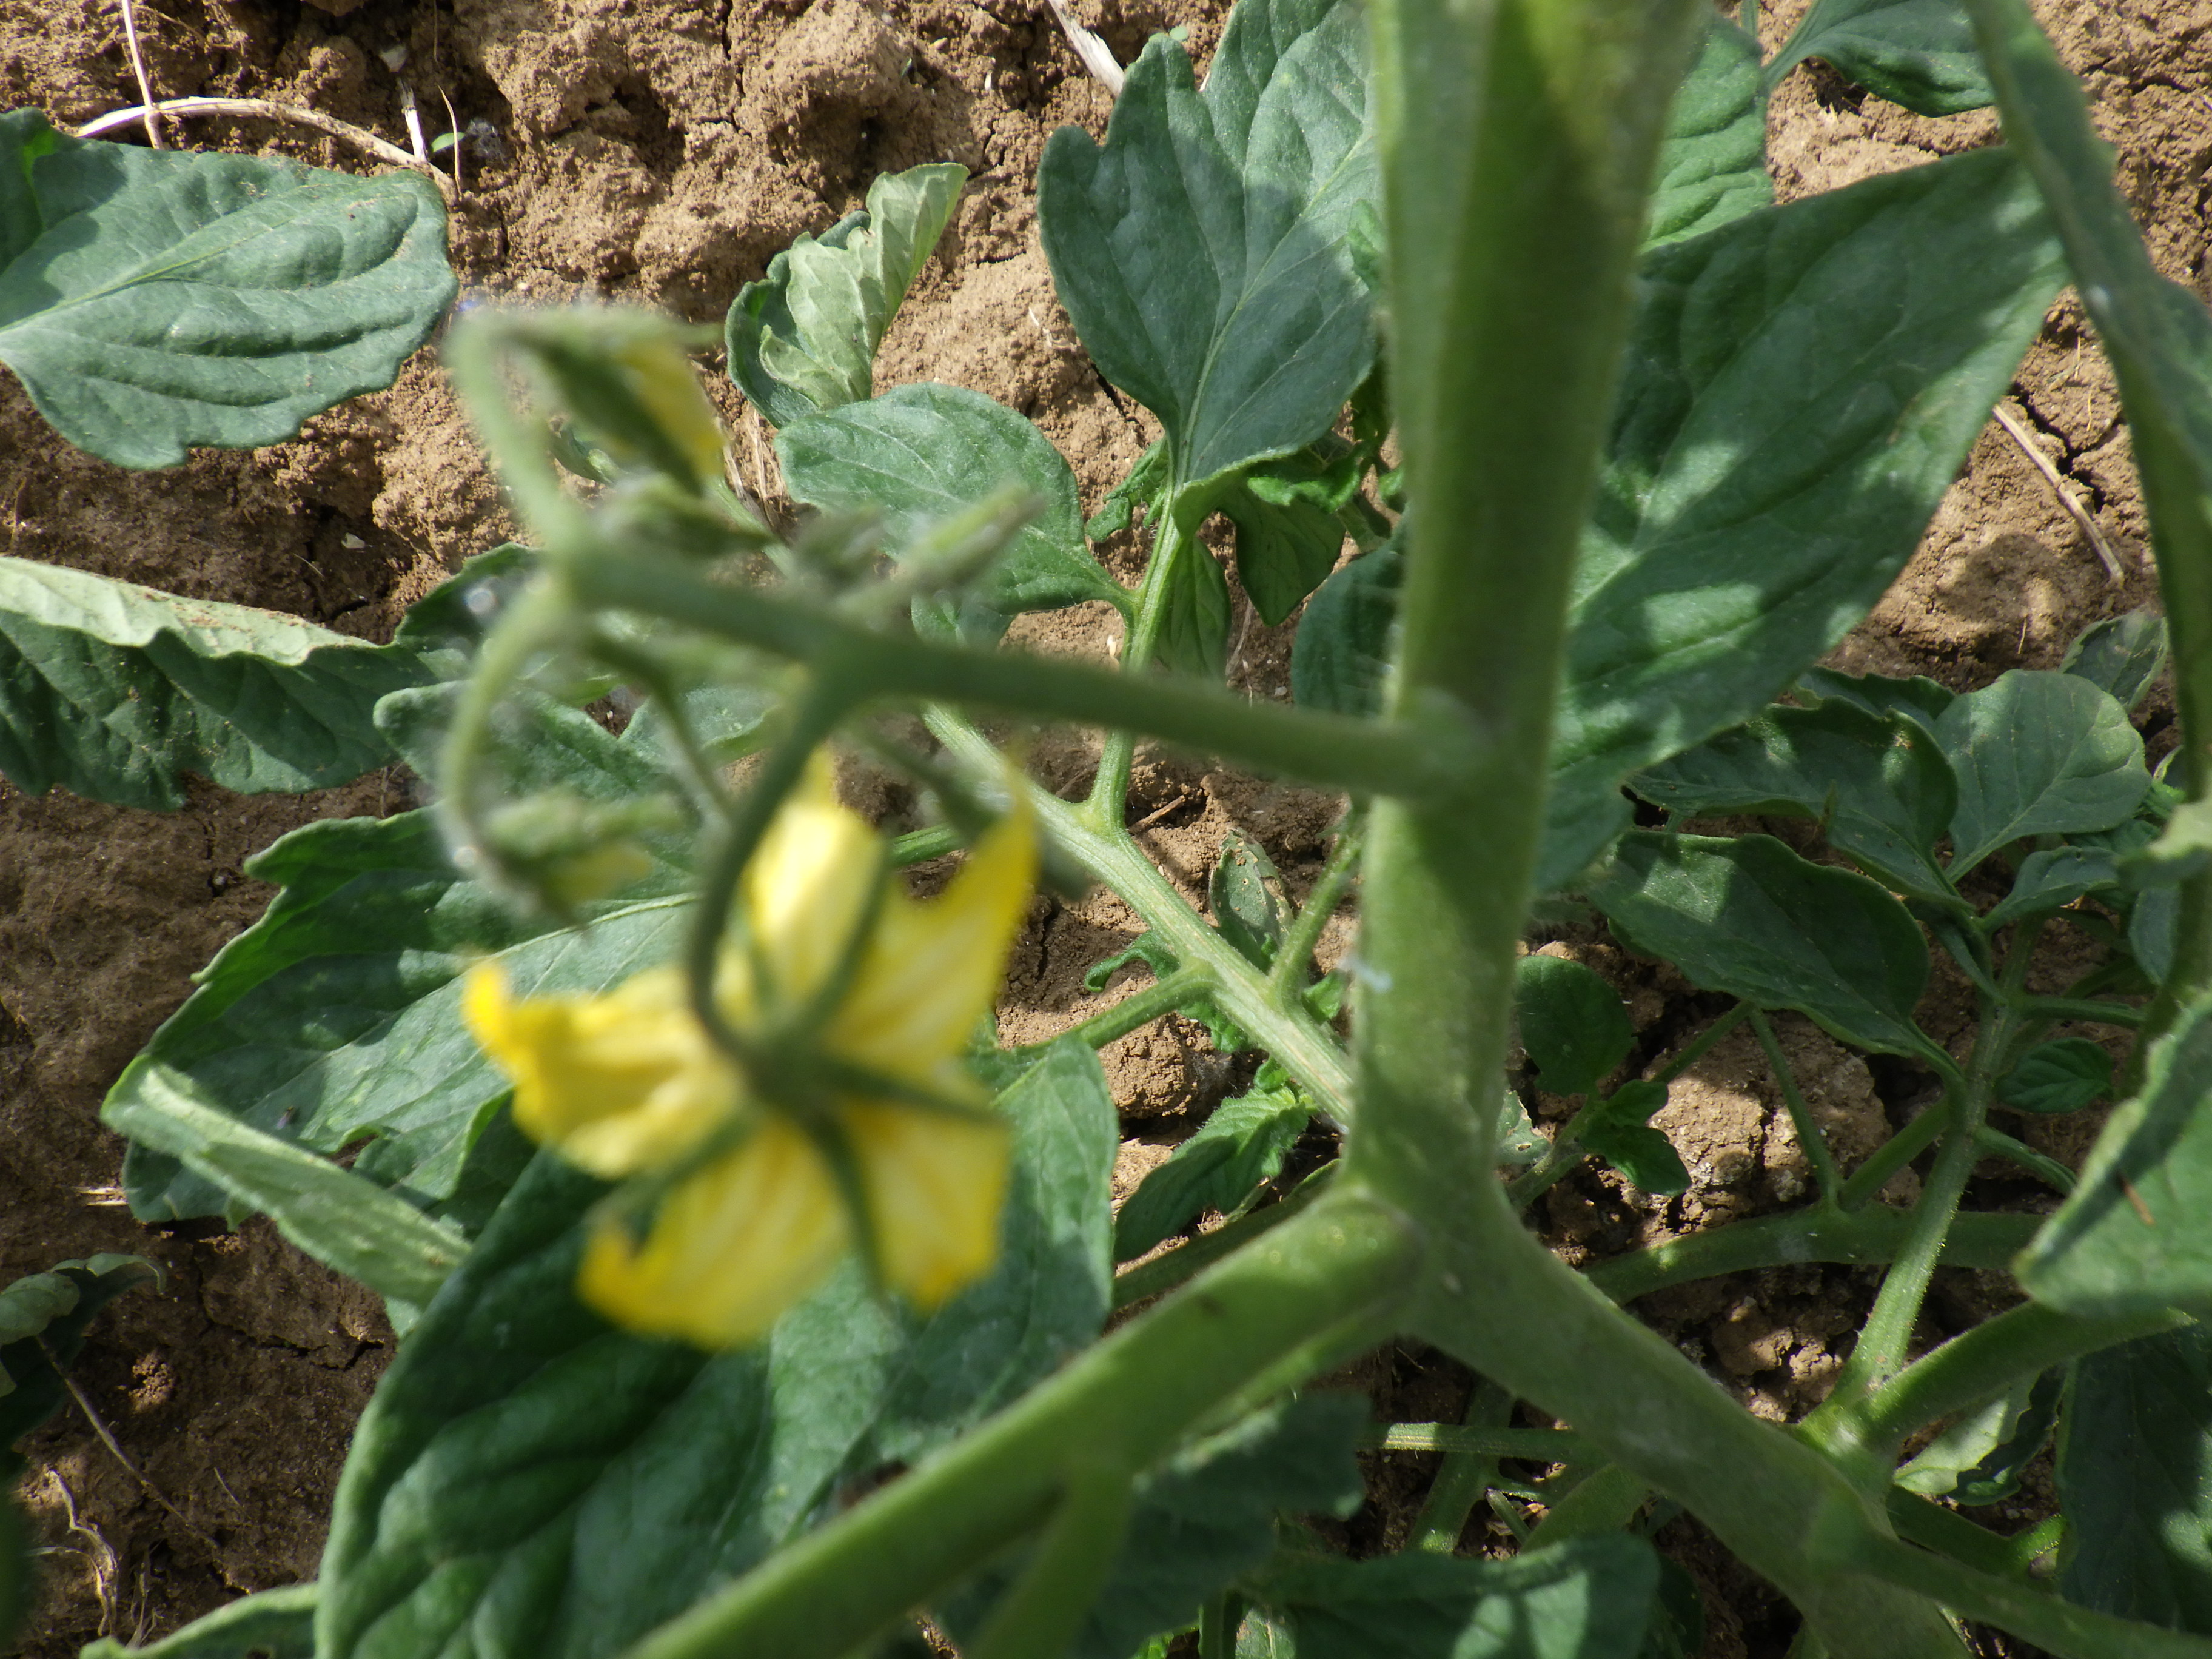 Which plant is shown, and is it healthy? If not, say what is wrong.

tomato, healthy
